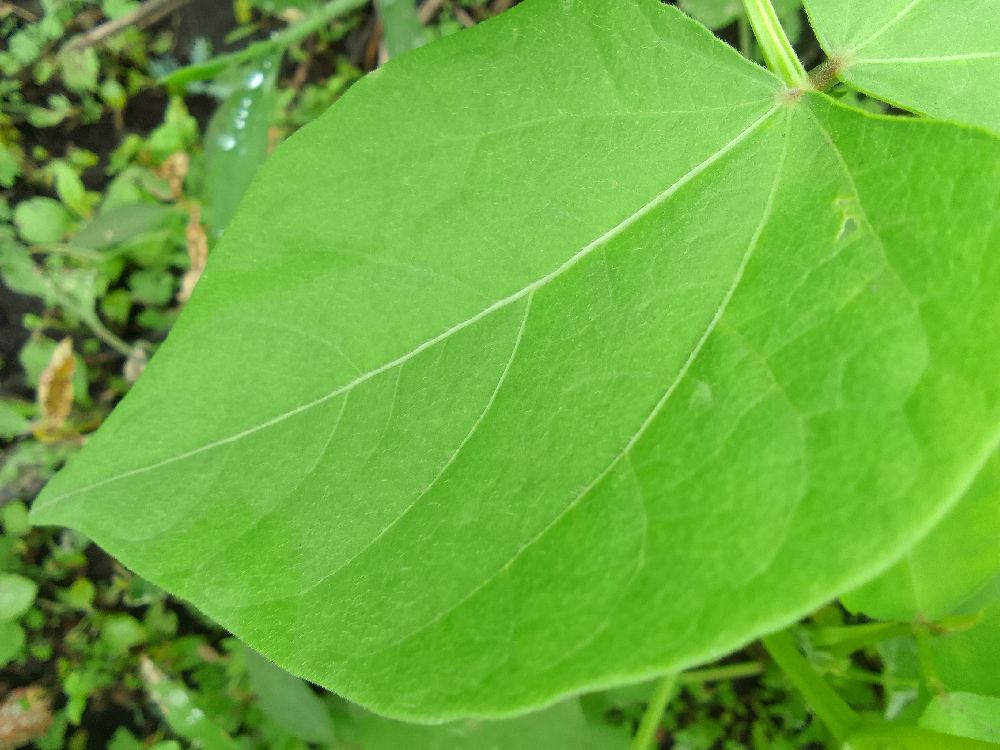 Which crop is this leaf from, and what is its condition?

common bean, healthy
